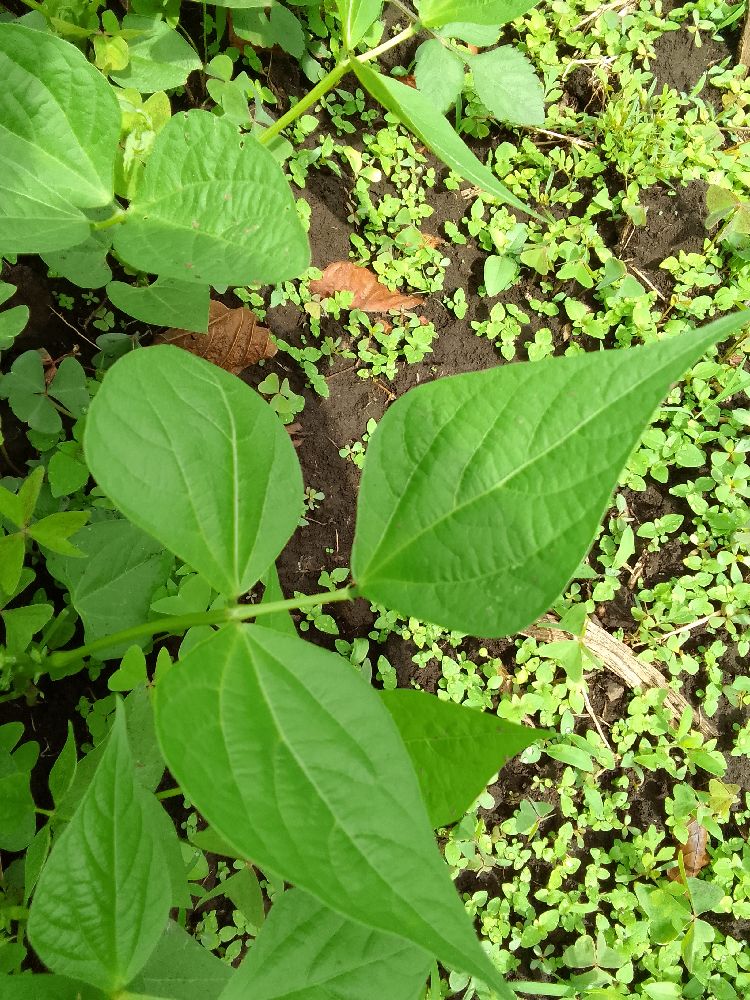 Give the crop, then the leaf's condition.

common bean, healthy
